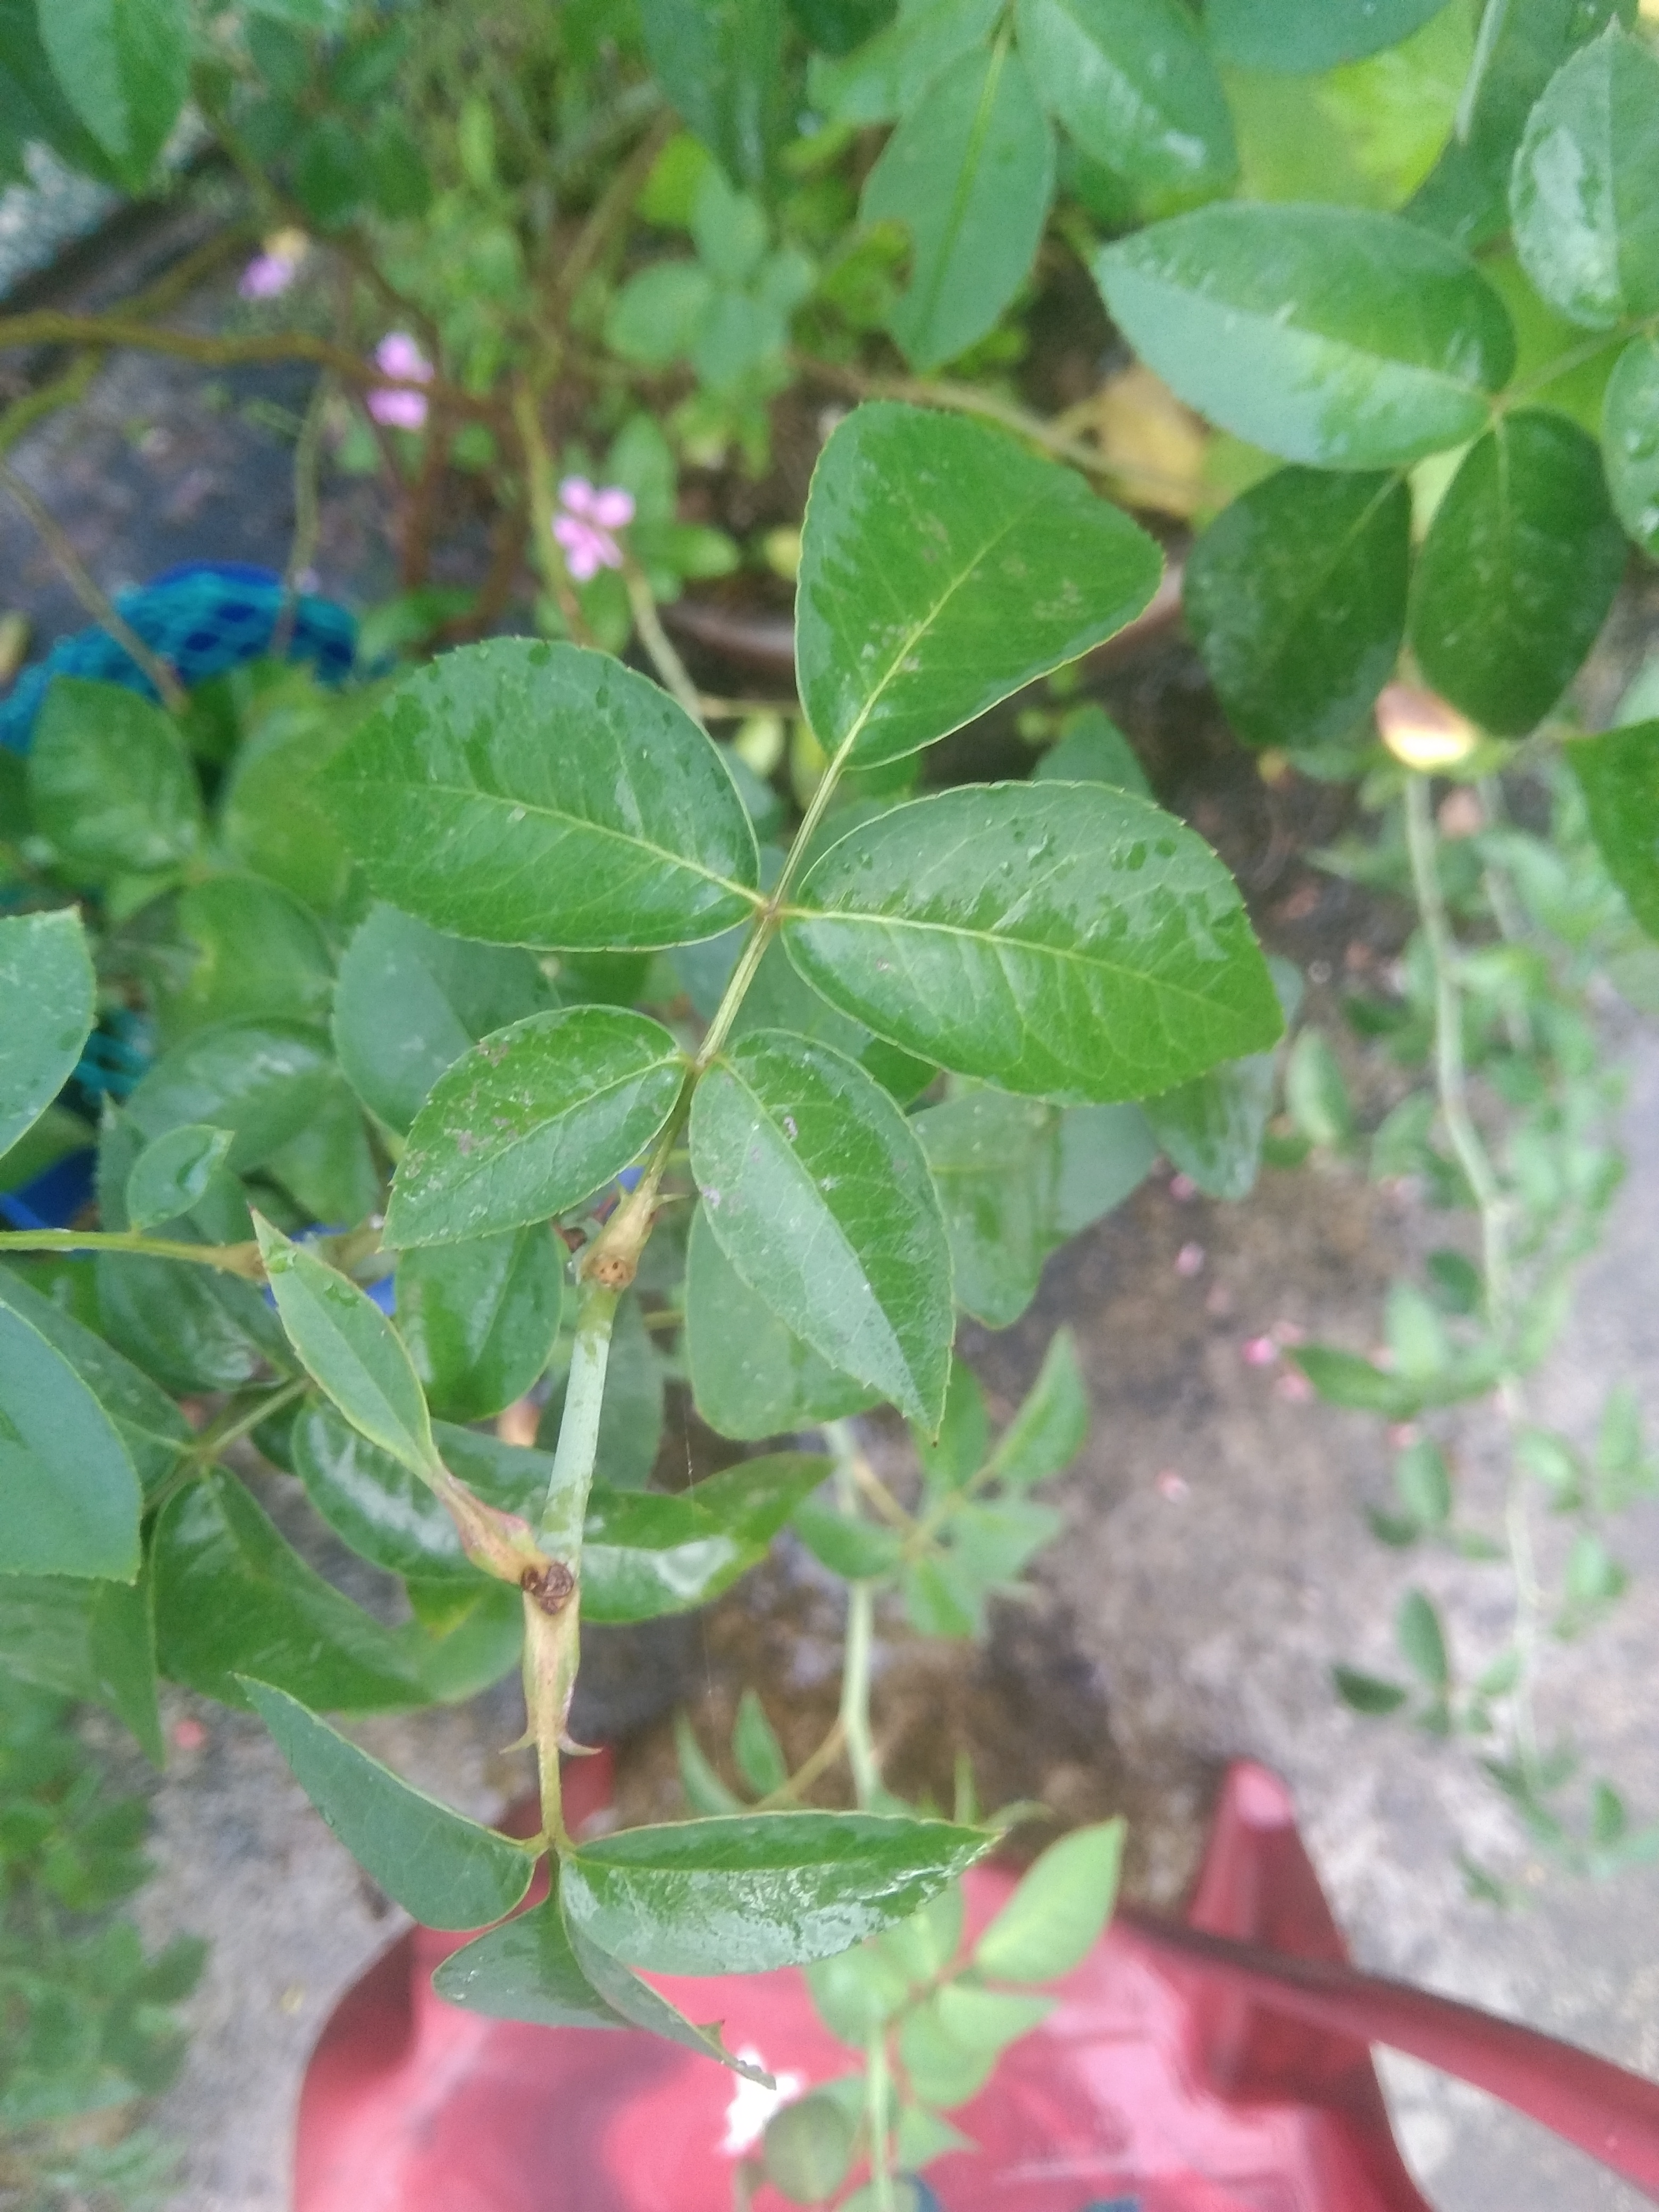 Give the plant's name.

rose
